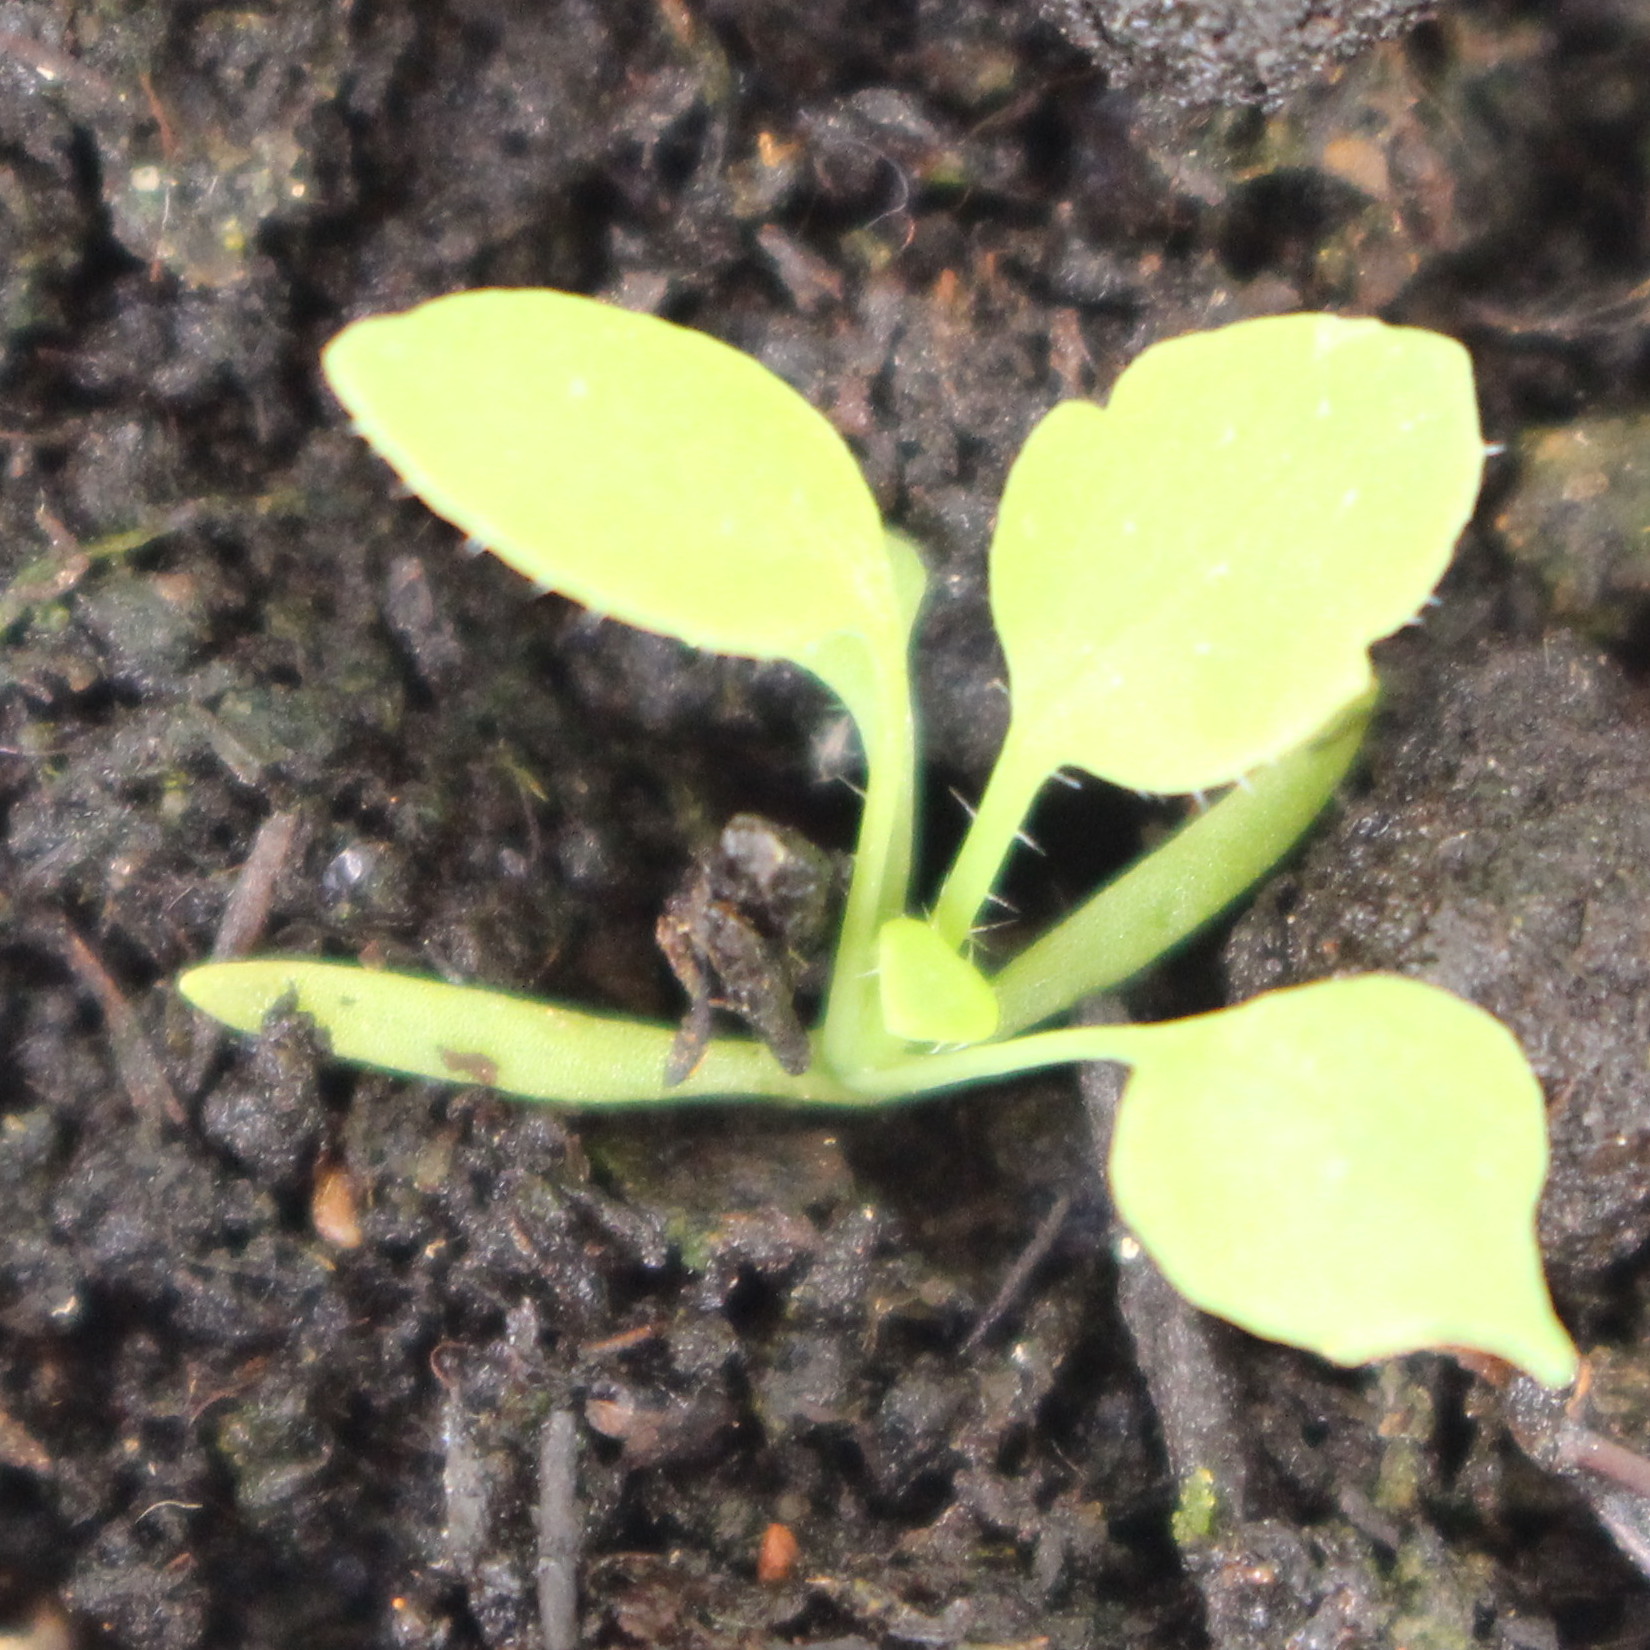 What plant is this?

Papaver rhoeas
